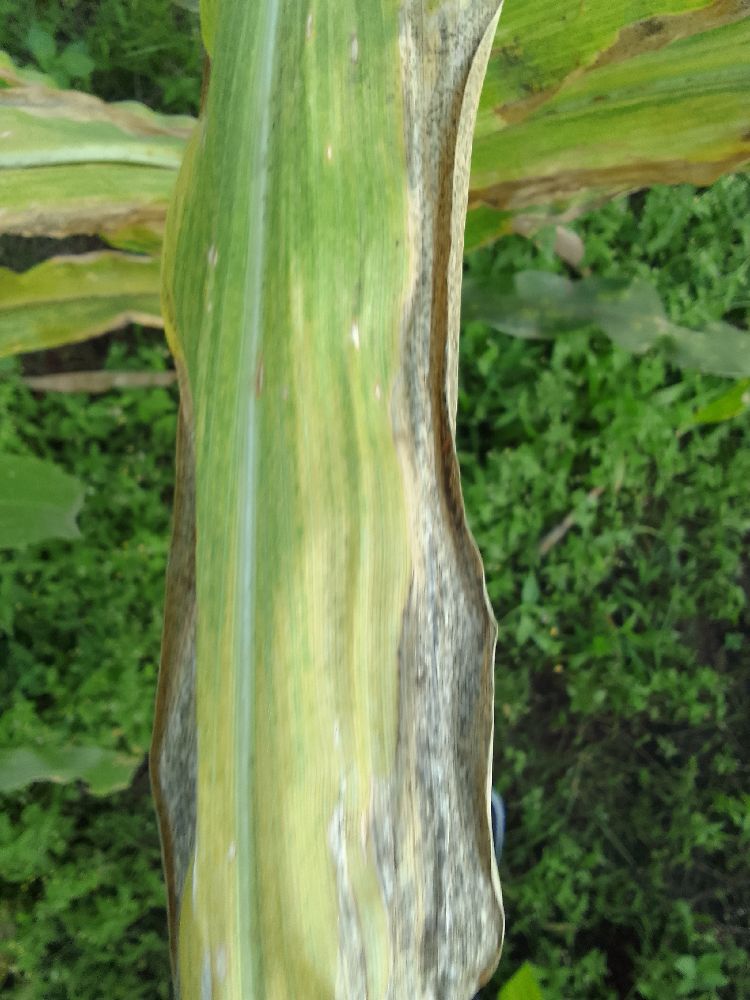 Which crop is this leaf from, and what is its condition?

maize, maize lethal necrosis
